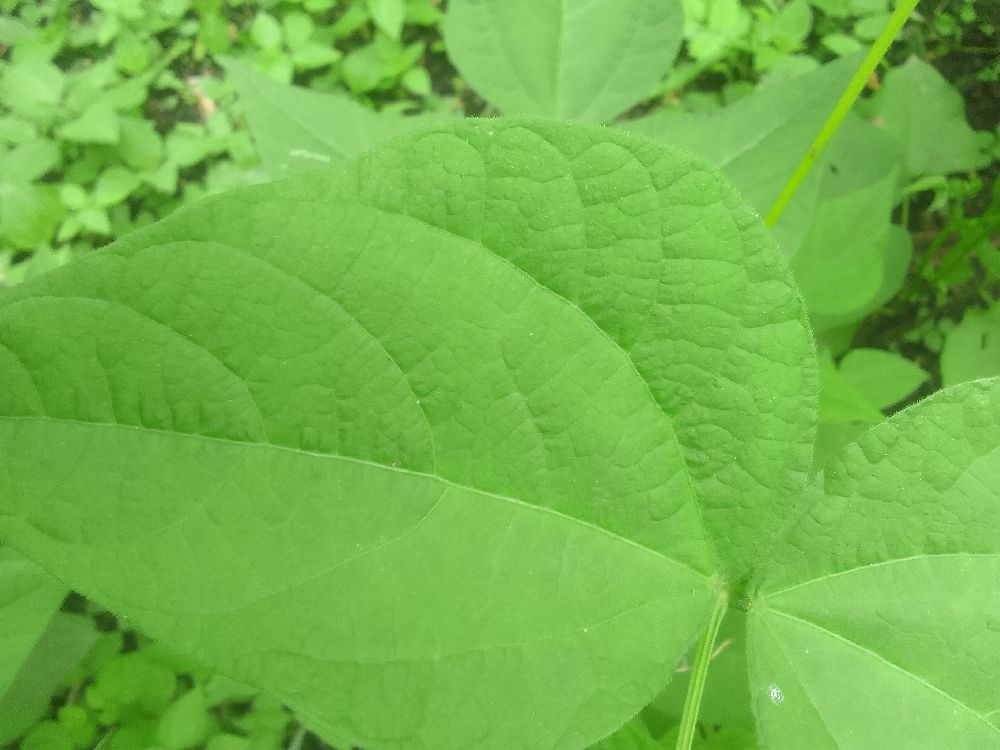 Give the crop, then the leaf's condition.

common bean, healthy
